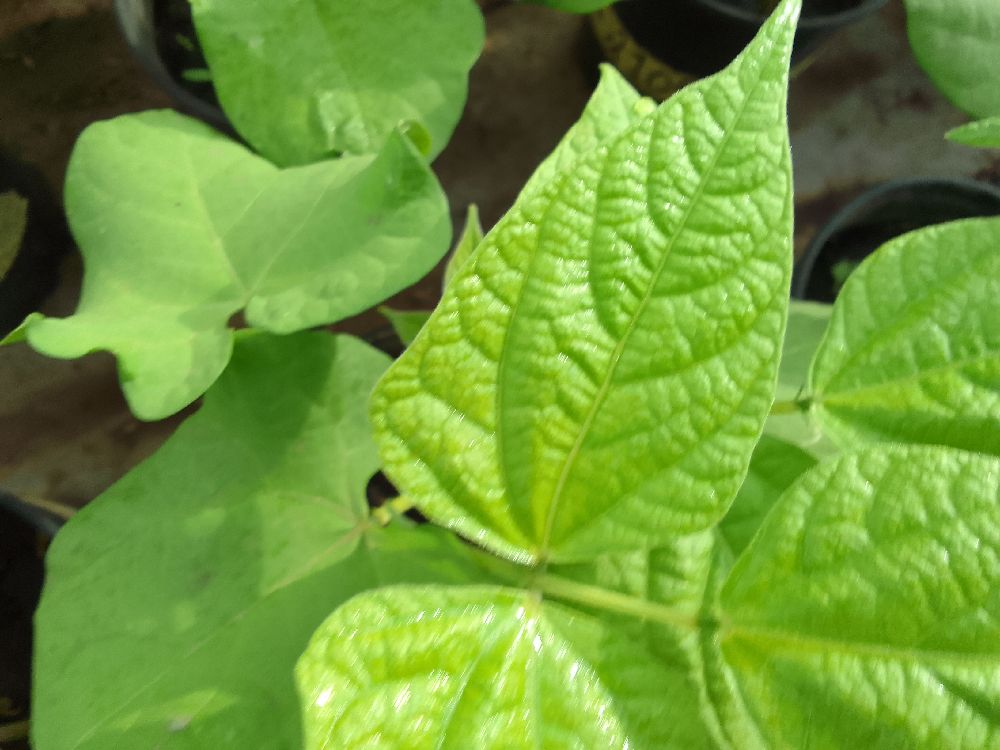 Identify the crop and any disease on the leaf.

common bean, healthy
